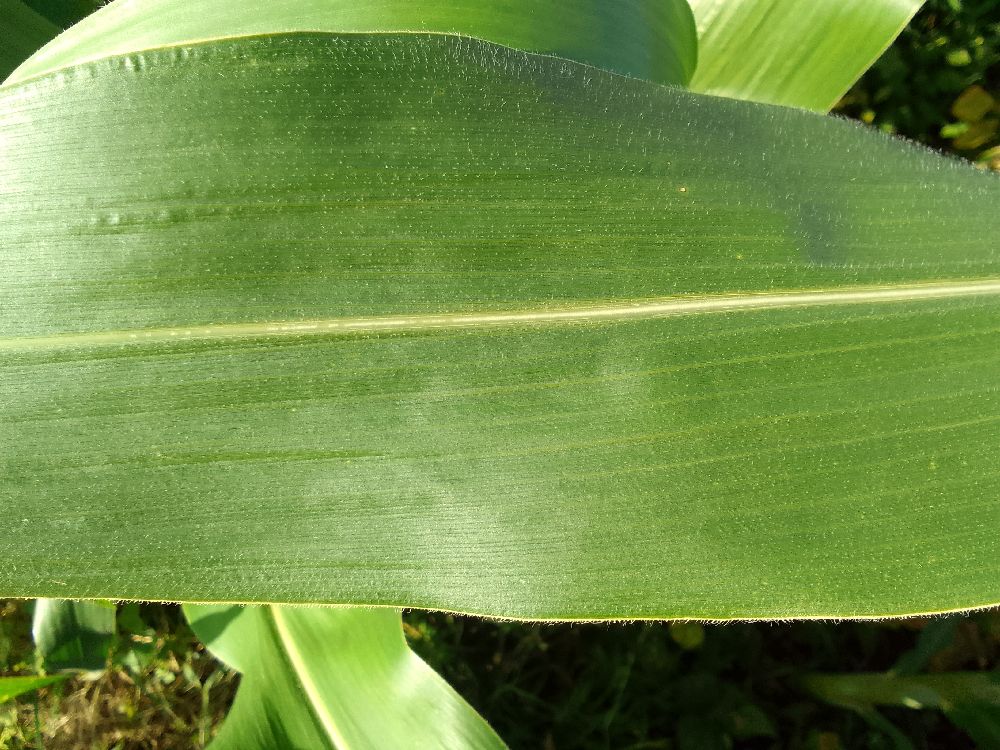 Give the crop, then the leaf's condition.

maize, healthy
